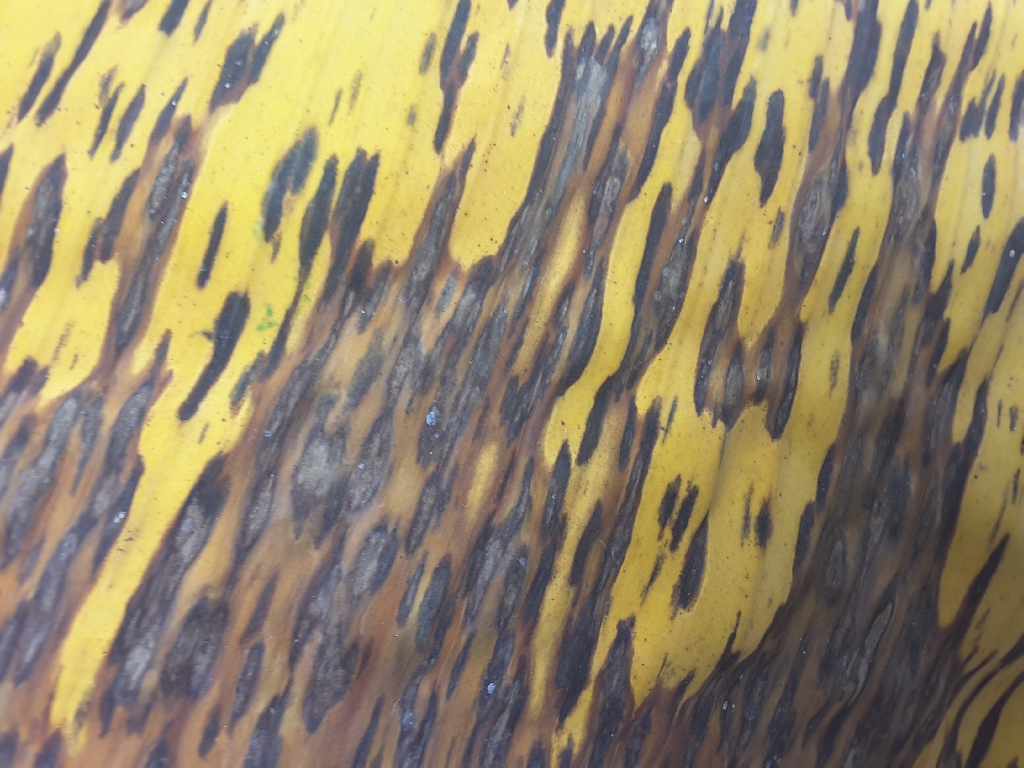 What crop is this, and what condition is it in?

banana, black sigatoka
